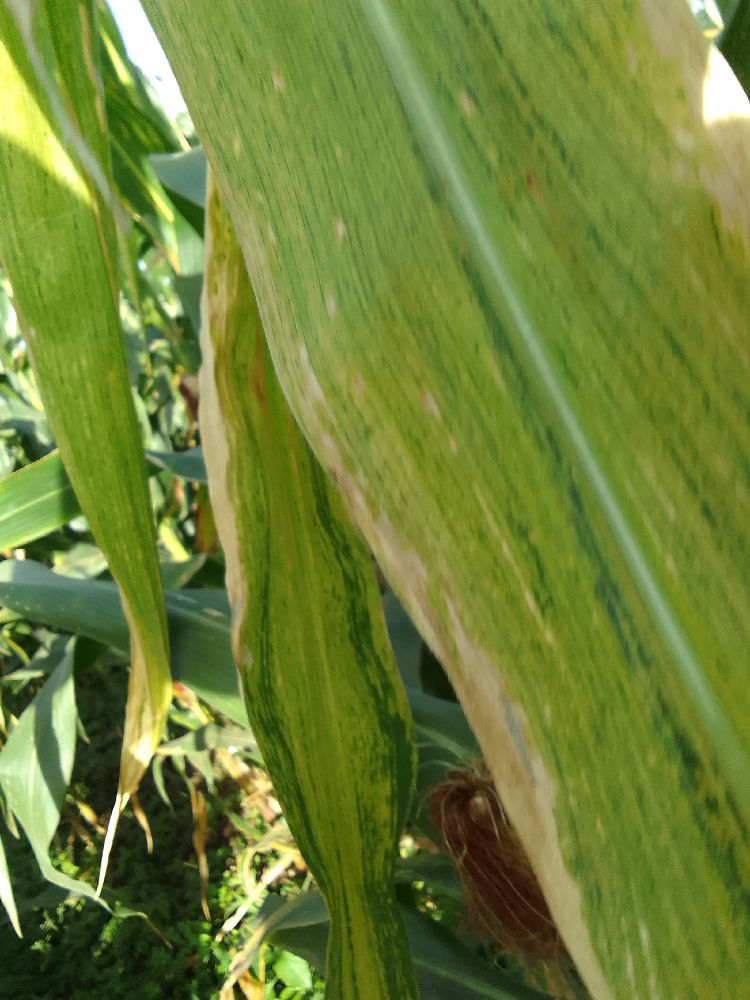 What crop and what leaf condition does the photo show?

maize, maize lethal necrosis
